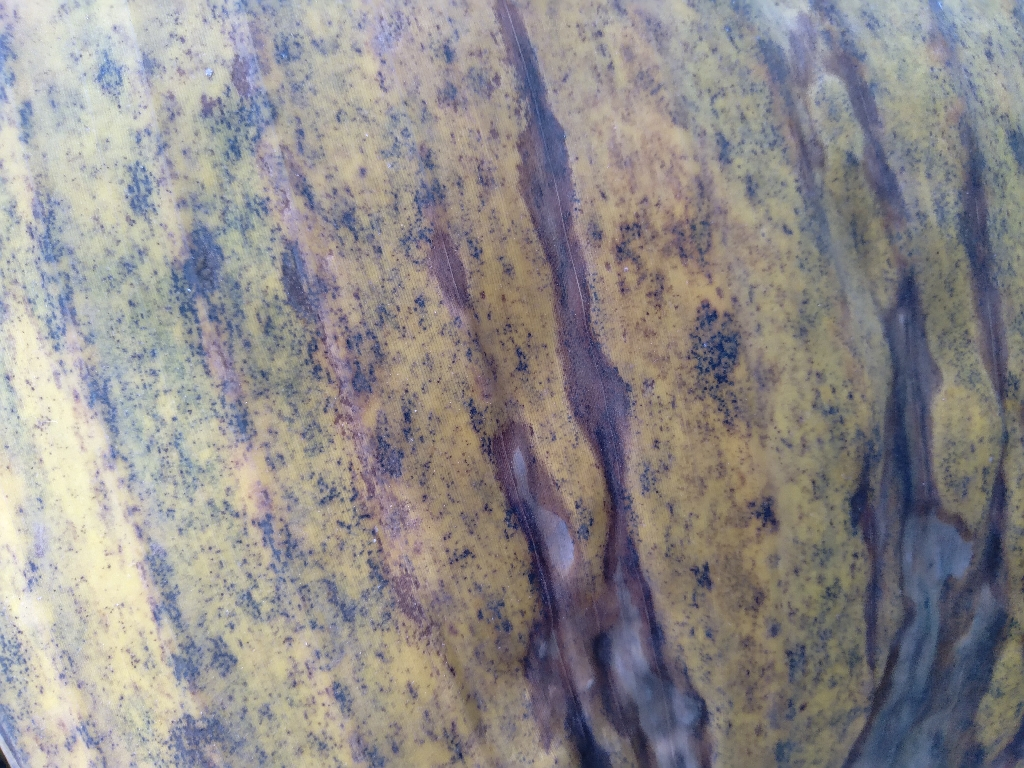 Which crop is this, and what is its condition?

banana, black sigatoka
